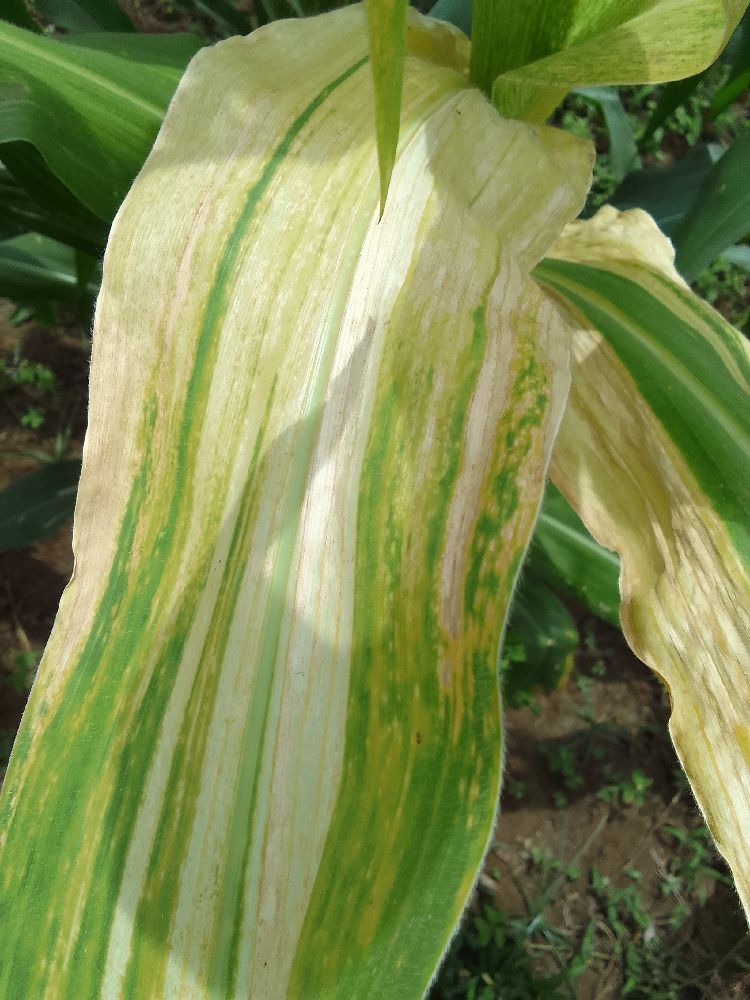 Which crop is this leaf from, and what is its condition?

maize, maize lethal necrosis
